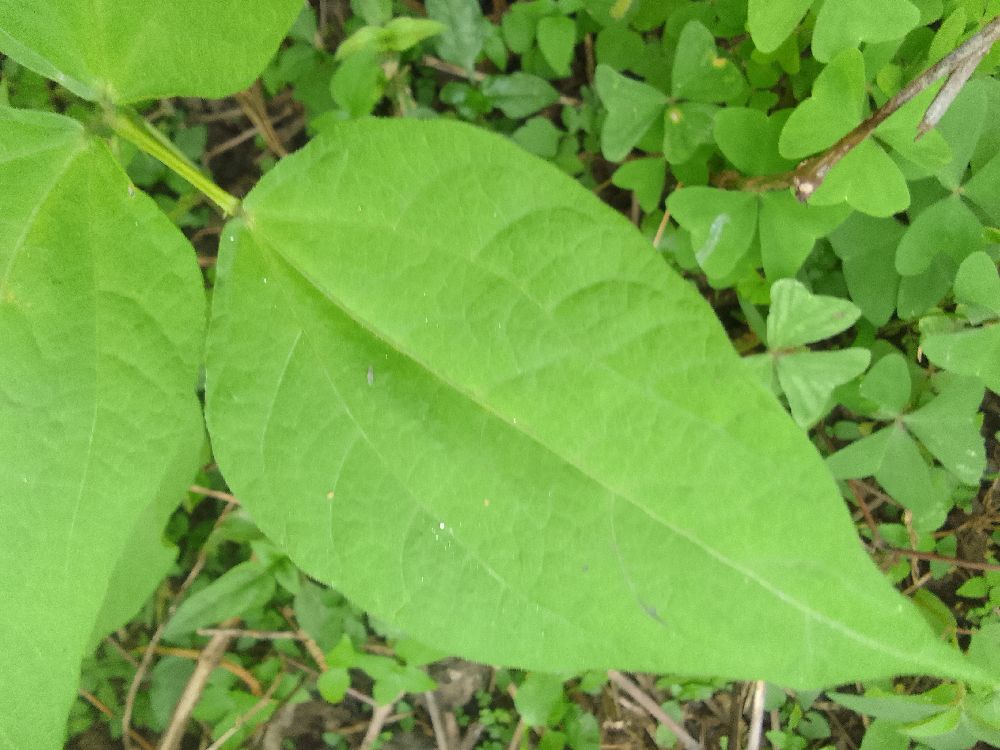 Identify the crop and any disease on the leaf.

common bean, healthy
